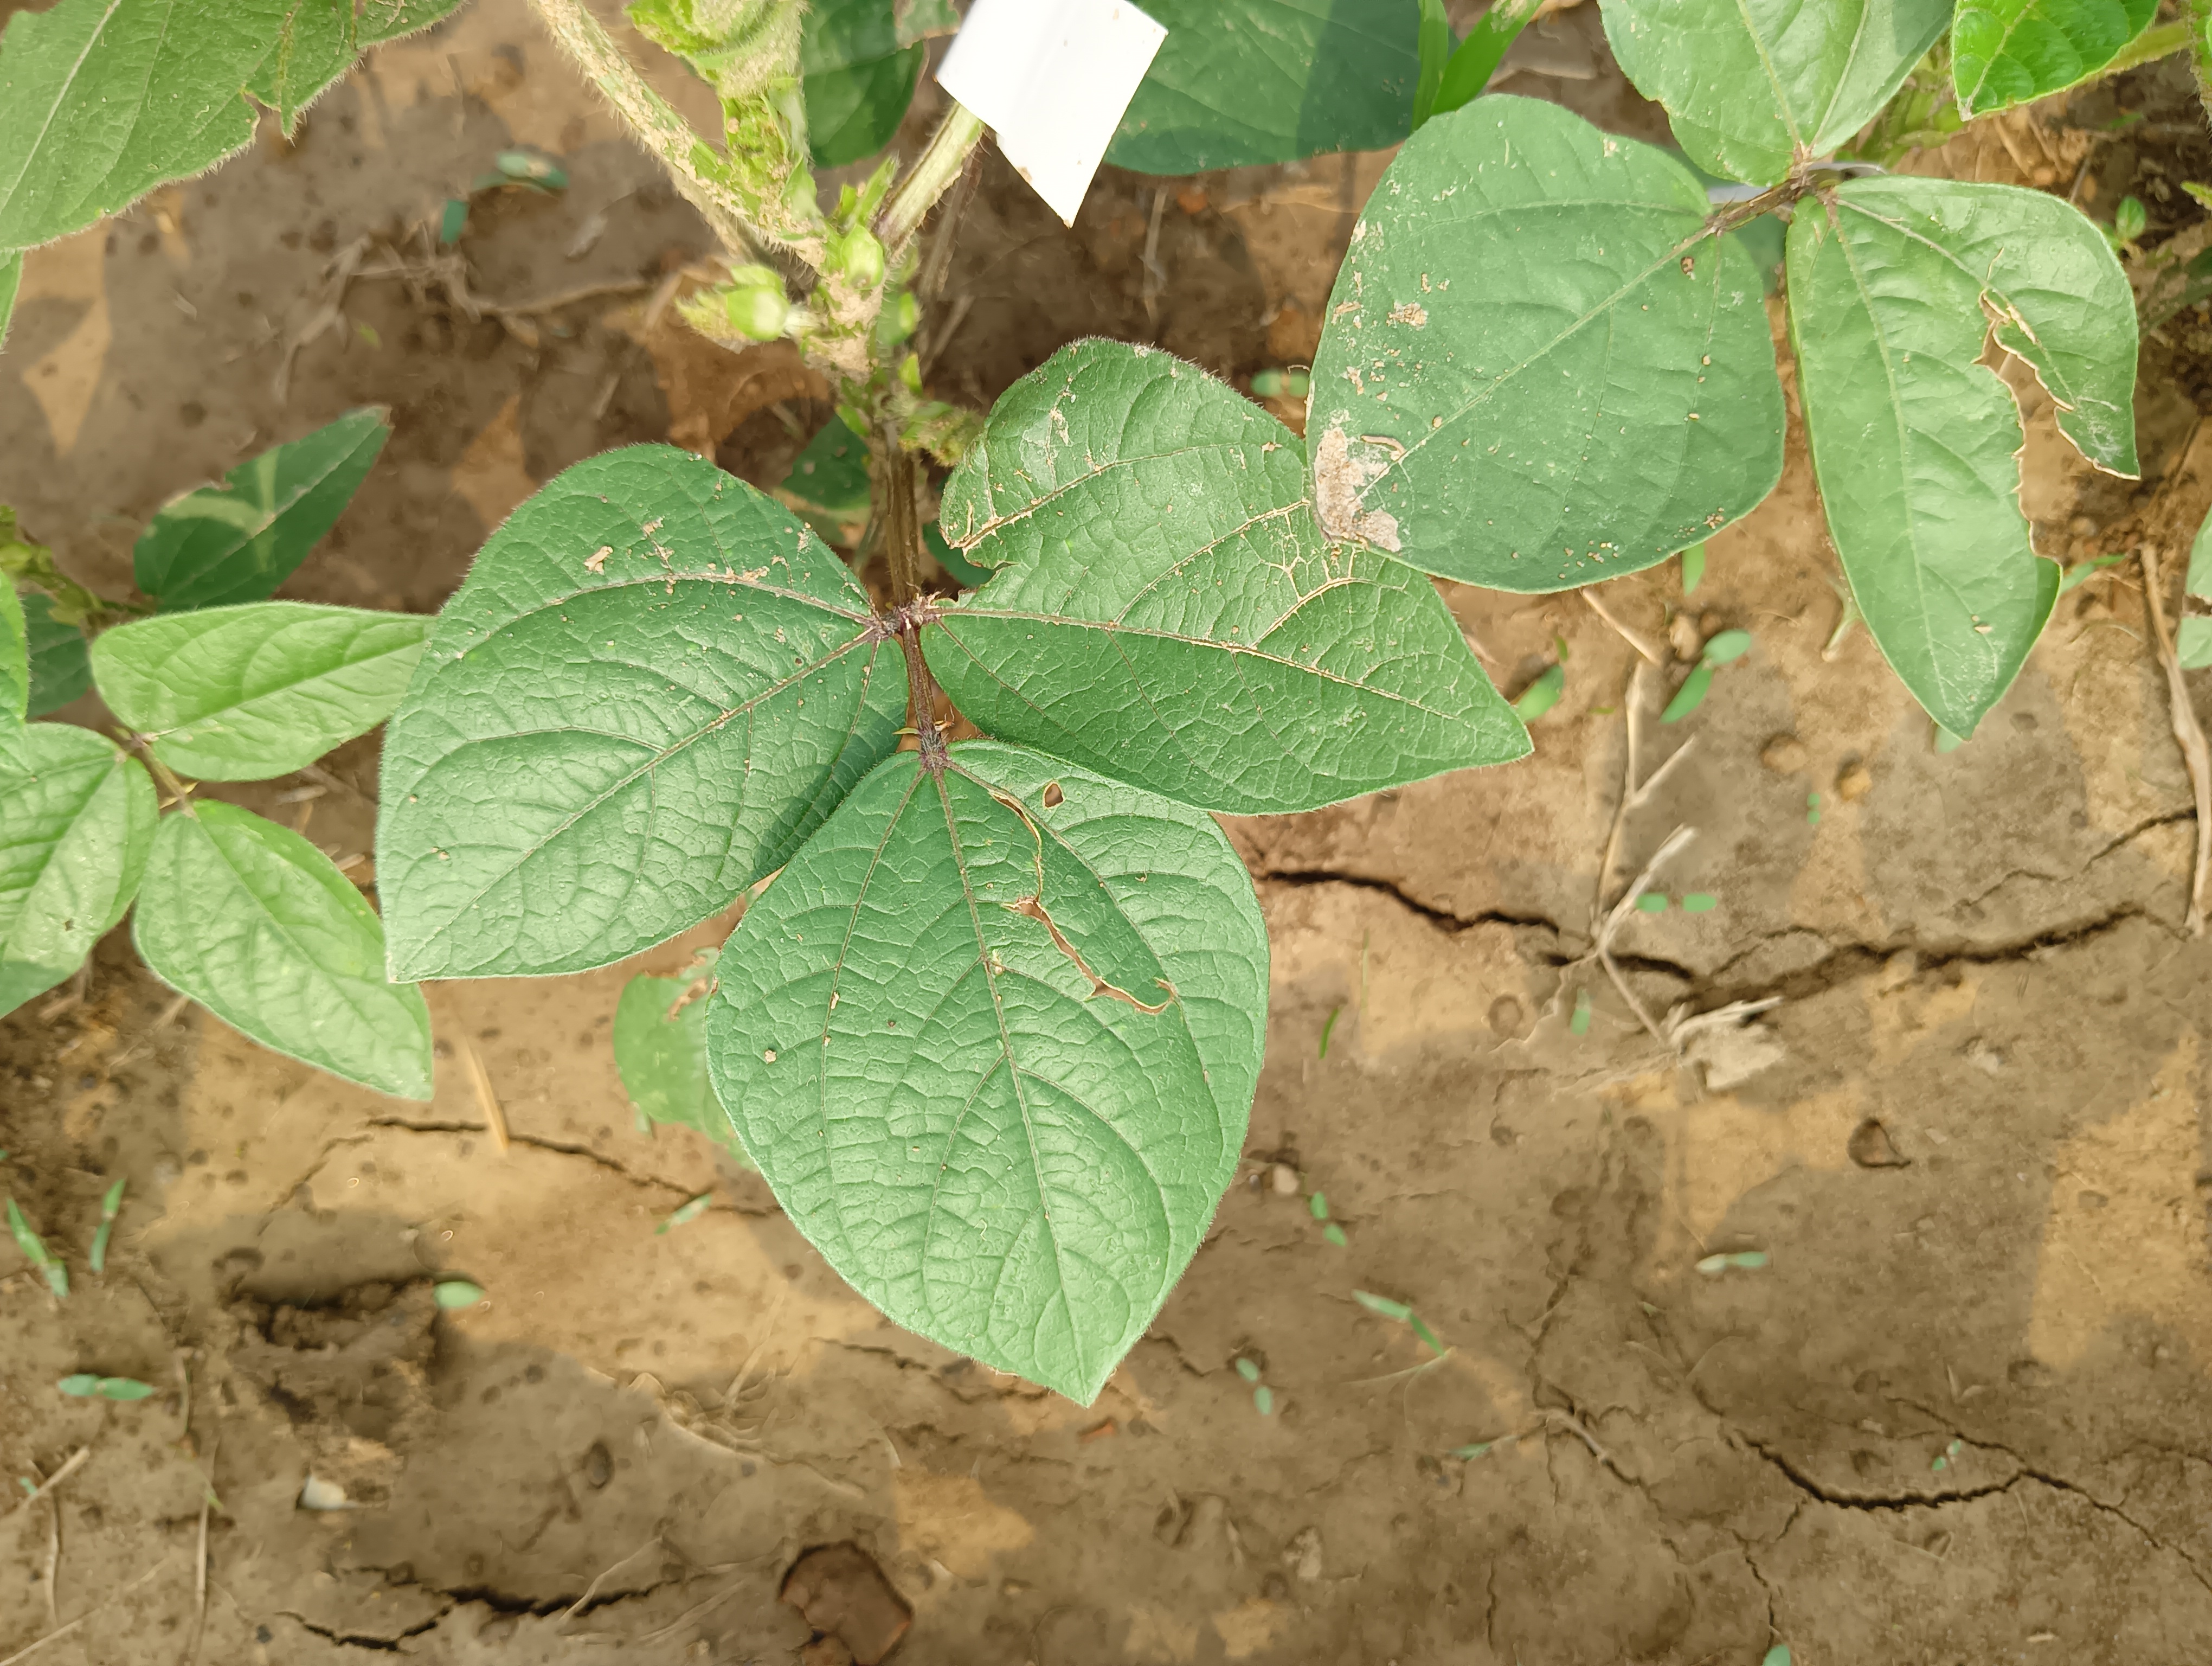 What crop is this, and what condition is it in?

mungbean, healthy
